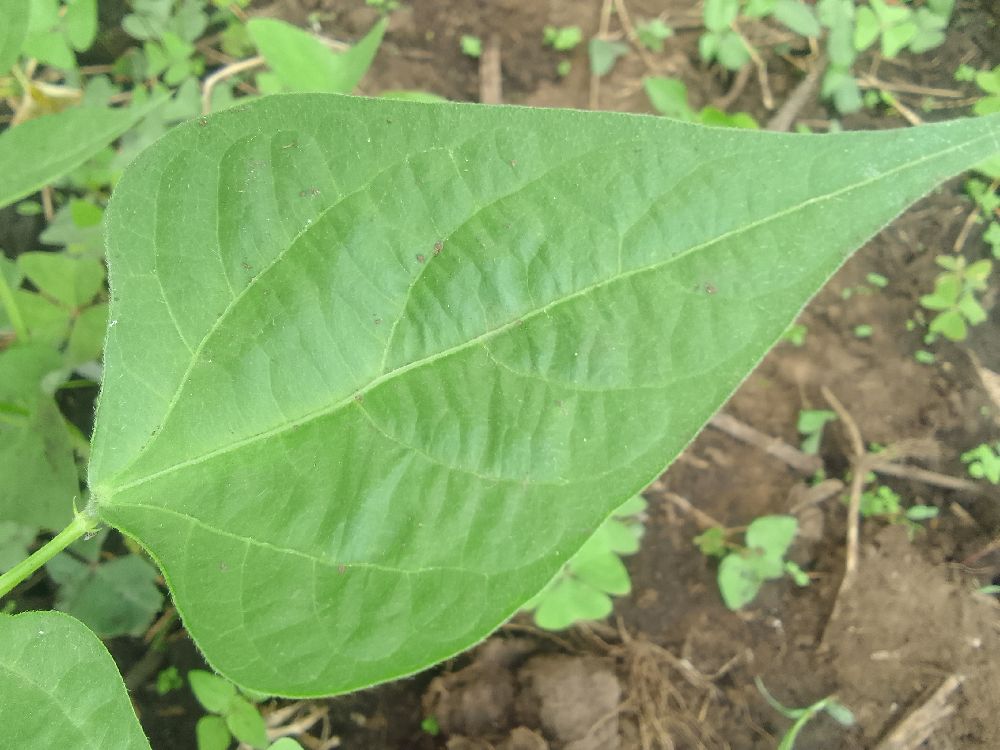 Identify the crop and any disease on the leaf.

common bean, healthy
